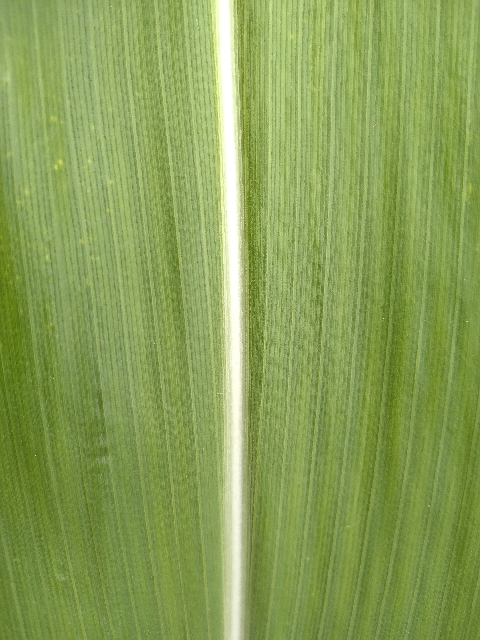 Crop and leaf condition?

maize, healthy
